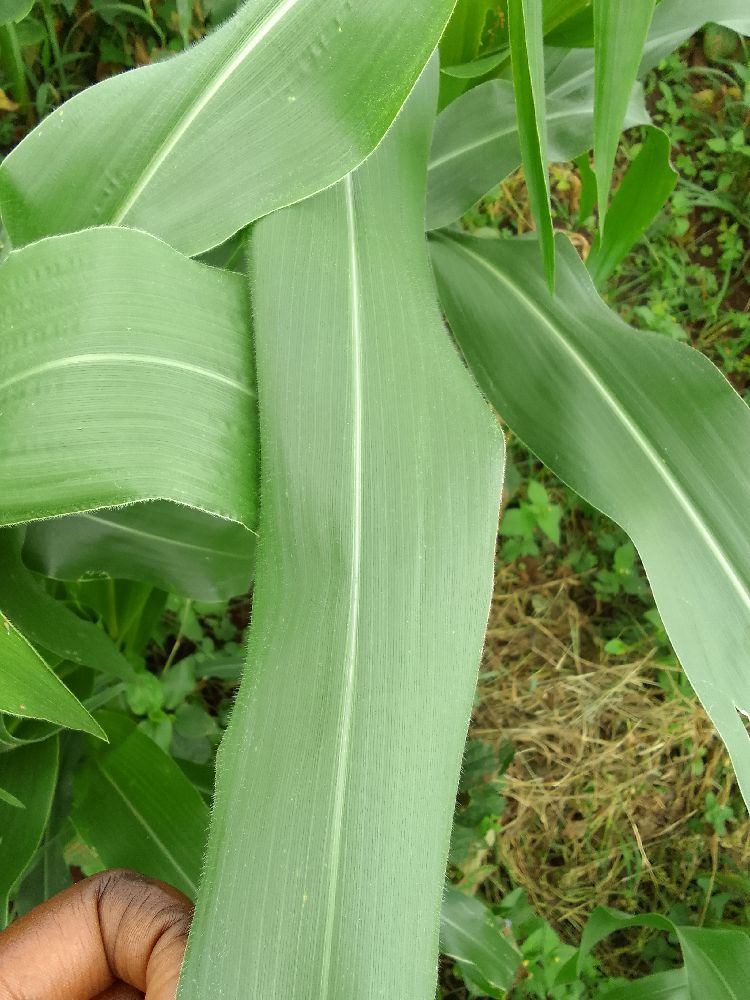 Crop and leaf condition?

maize, healthy
